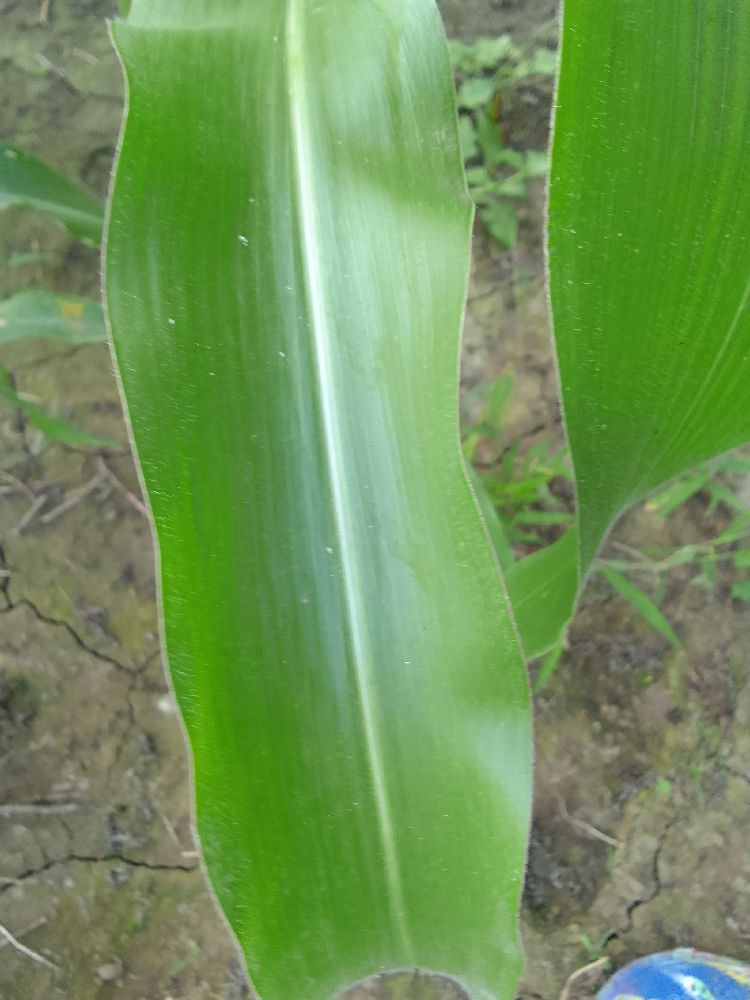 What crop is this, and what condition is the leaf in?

maize, healthy
